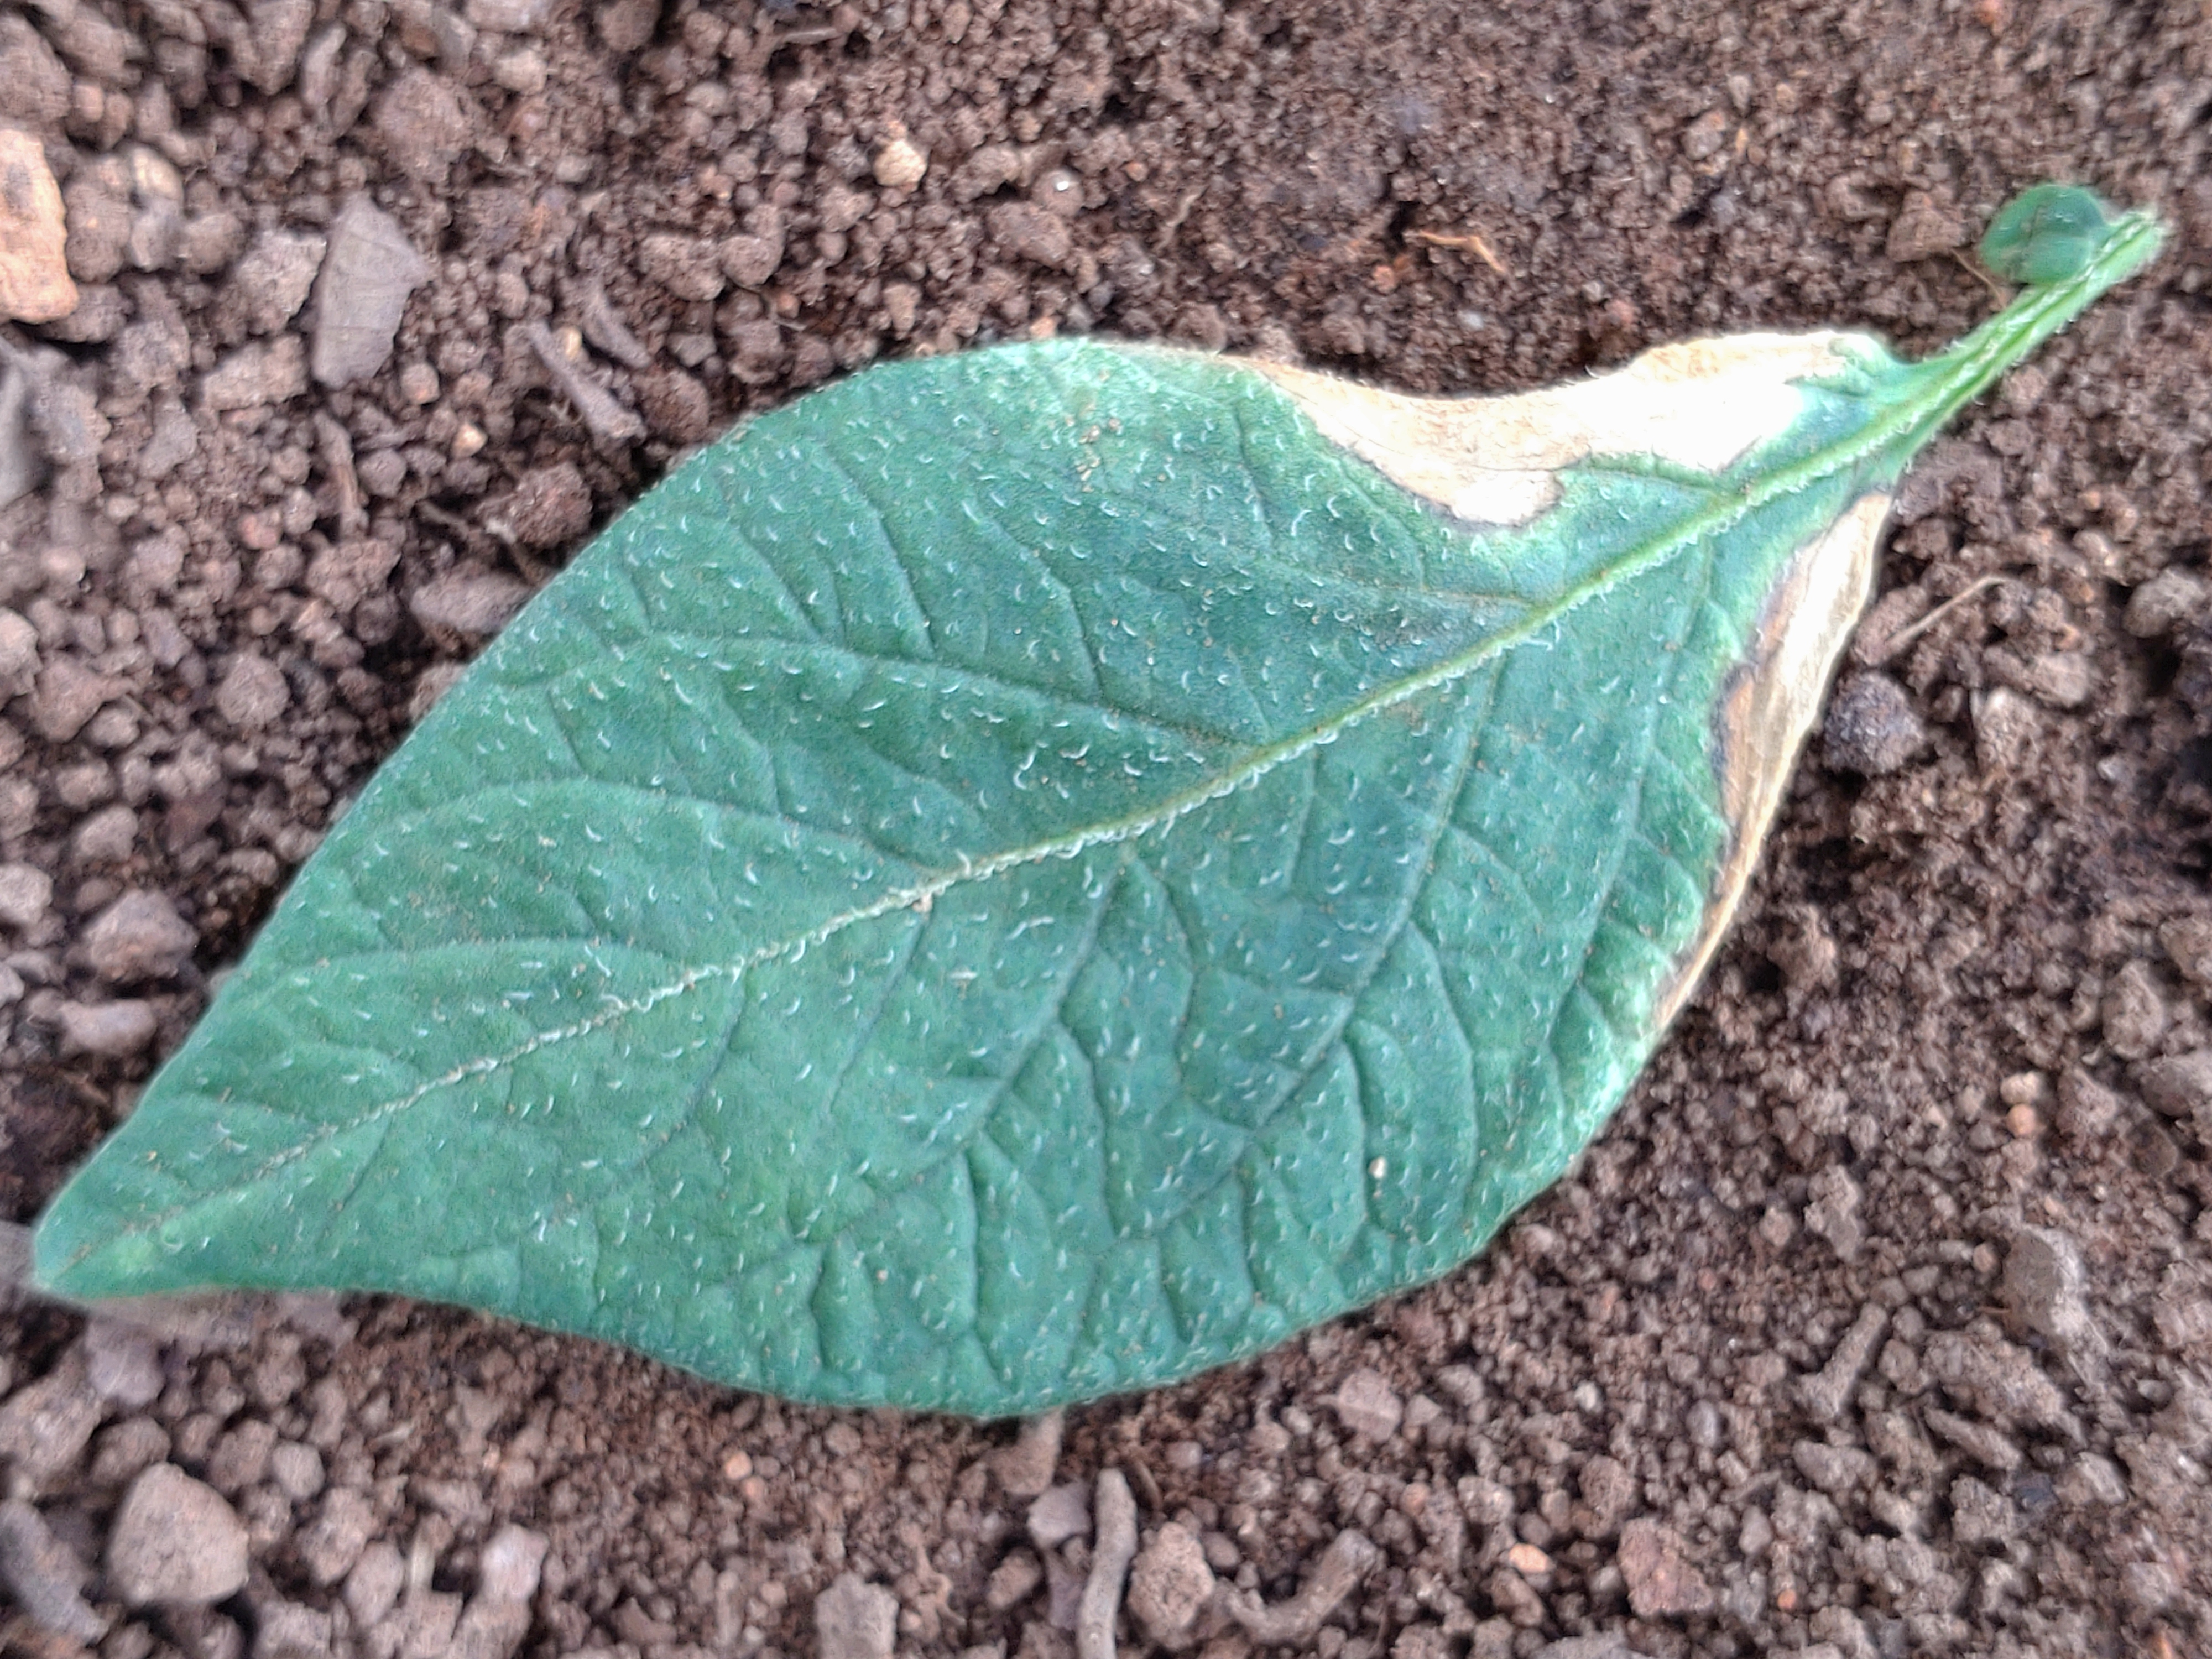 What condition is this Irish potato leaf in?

early blight
